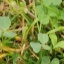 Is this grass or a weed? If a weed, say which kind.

unstructured weed
